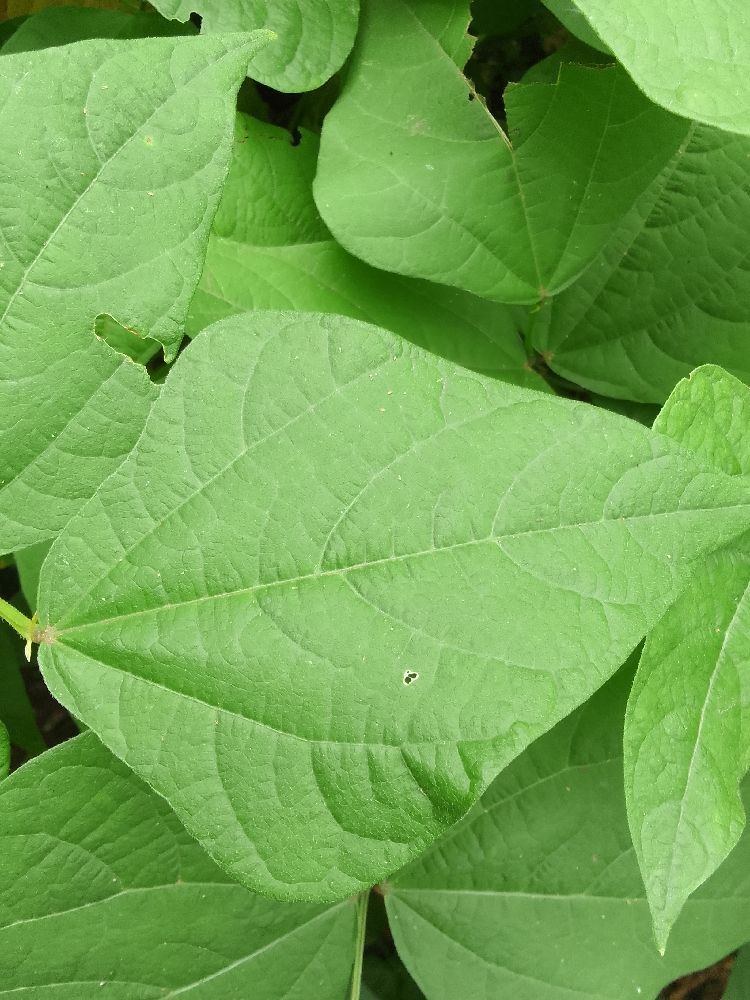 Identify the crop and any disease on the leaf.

common bean, healthy
